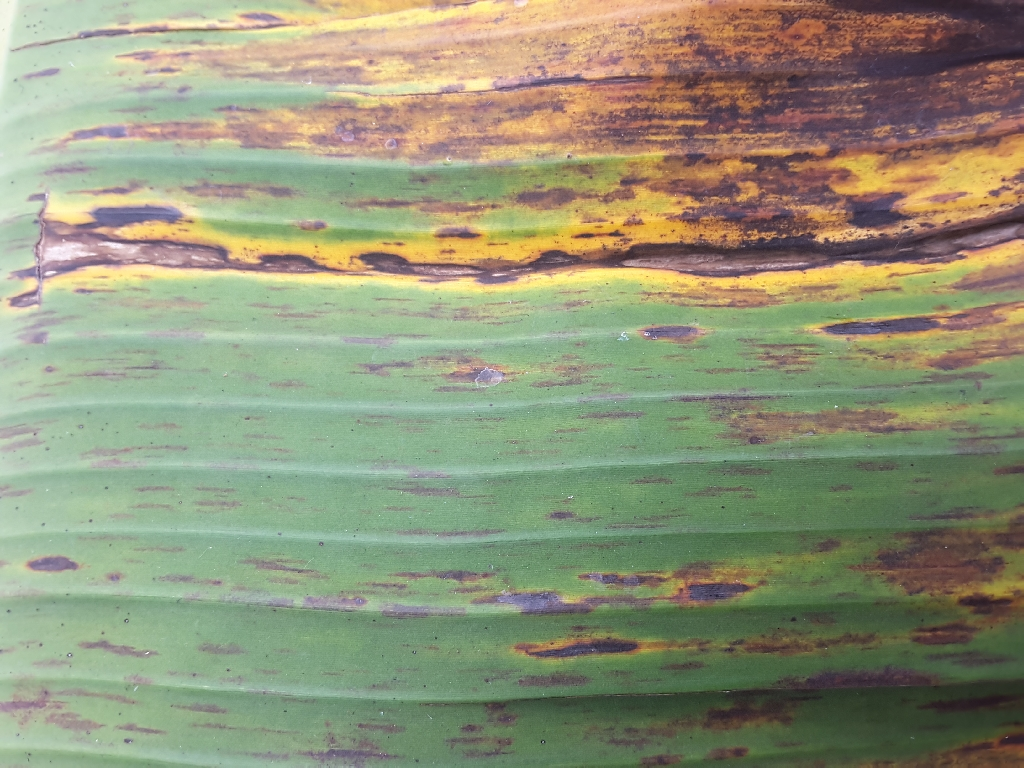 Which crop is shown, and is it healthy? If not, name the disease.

banana, black sigatoka
